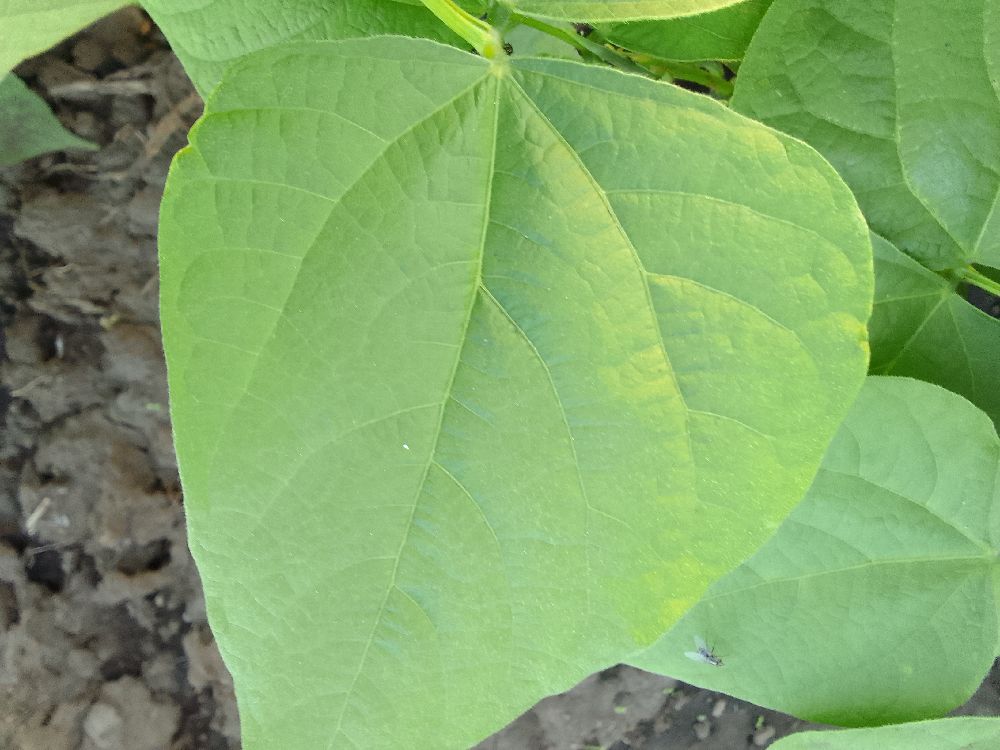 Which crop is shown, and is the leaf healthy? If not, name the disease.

common bean, healthy
